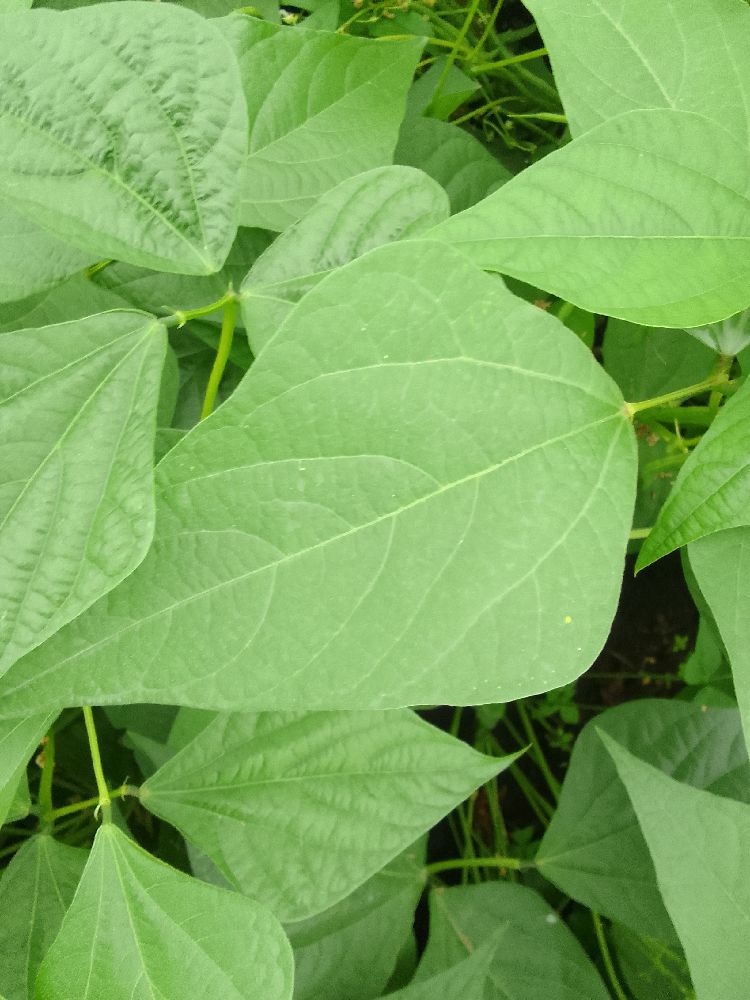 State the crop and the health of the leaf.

common bean, healthy
